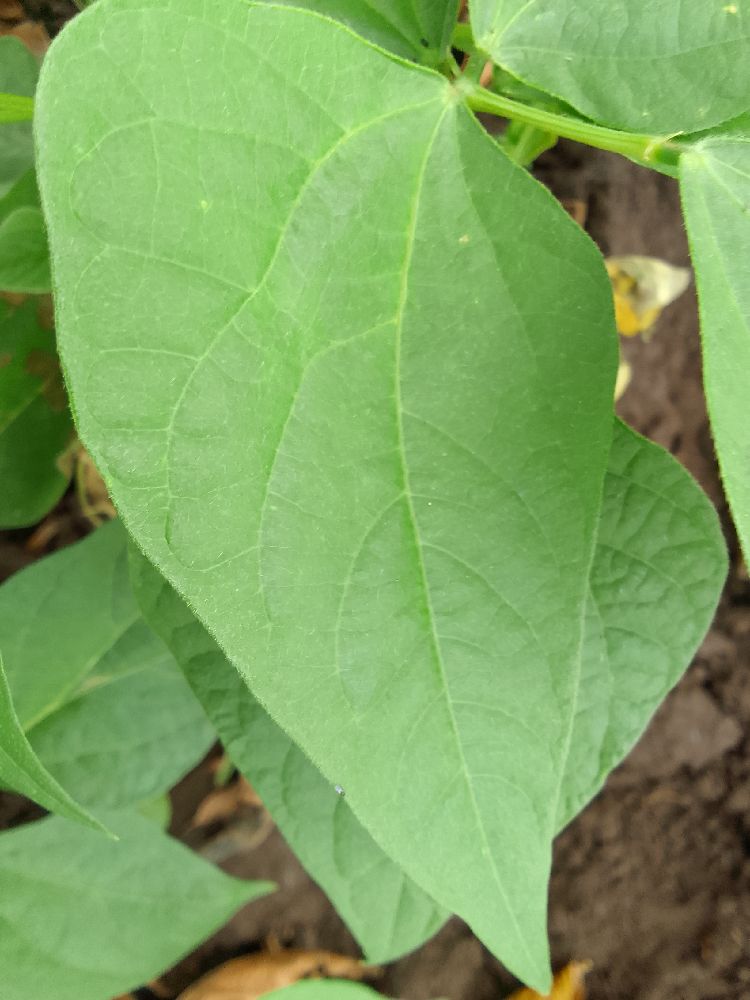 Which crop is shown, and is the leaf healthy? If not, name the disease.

common bean, healthy
